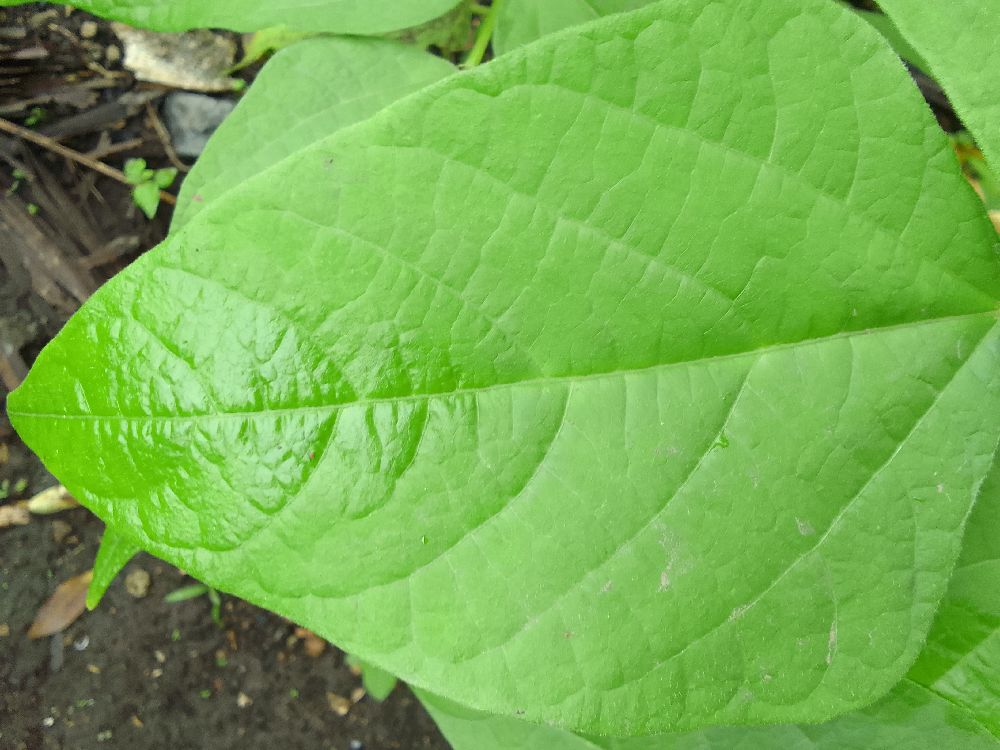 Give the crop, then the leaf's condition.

common bean, healthy
